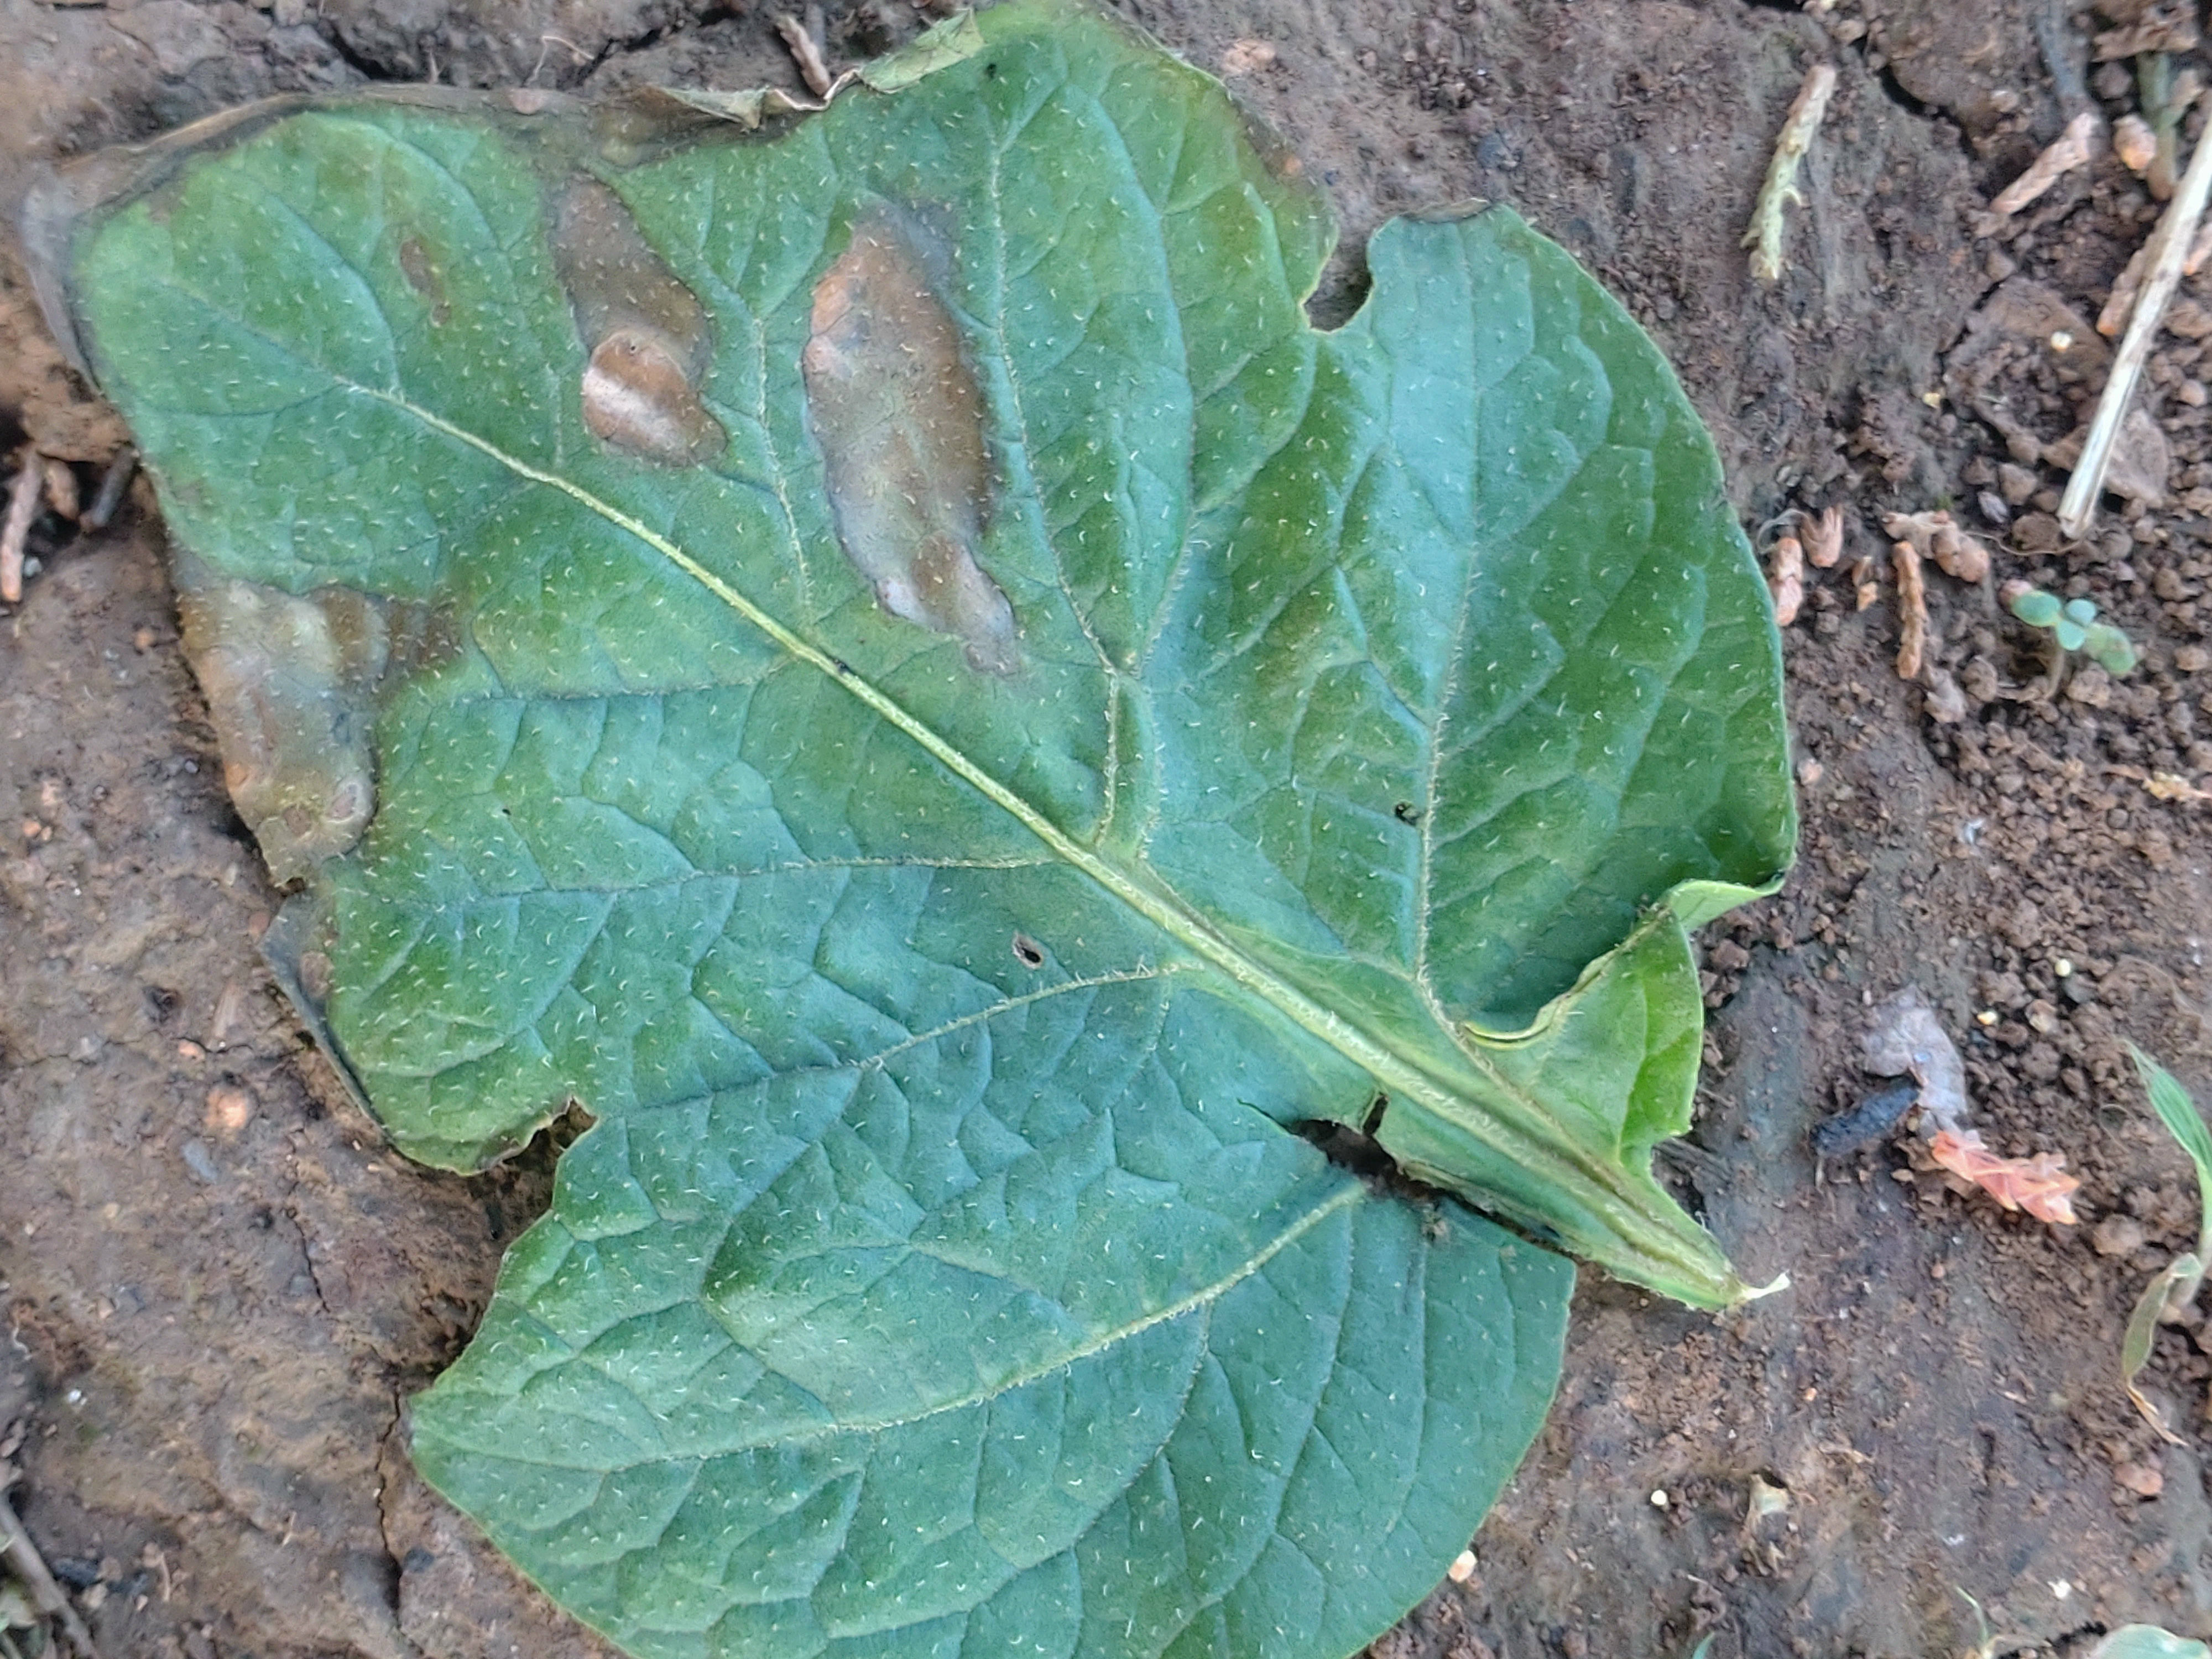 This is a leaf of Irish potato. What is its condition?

early blight
